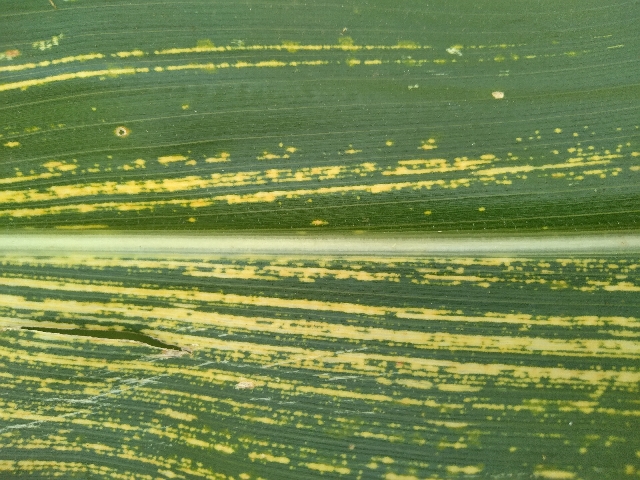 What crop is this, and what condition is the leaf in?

maize, maize streak virus
